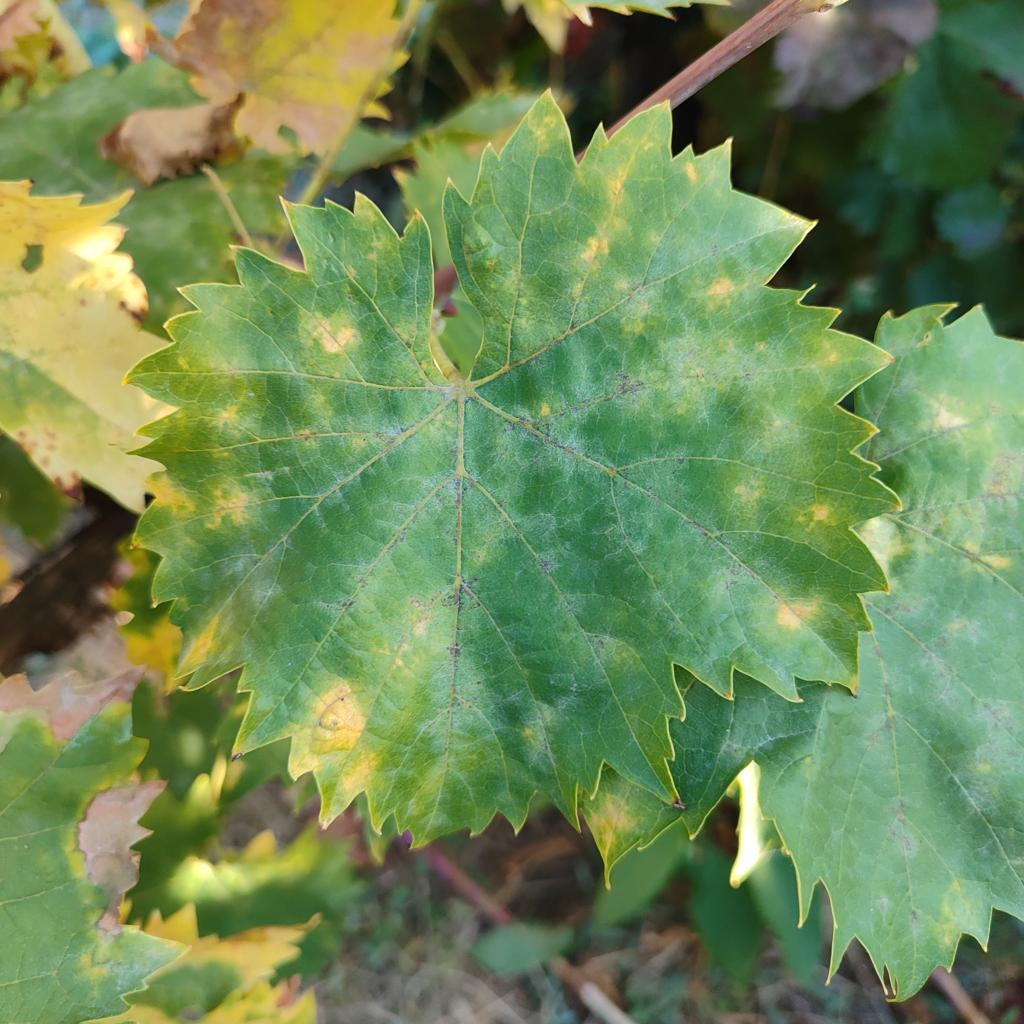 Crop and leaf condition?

grapevine, powdery mildew
